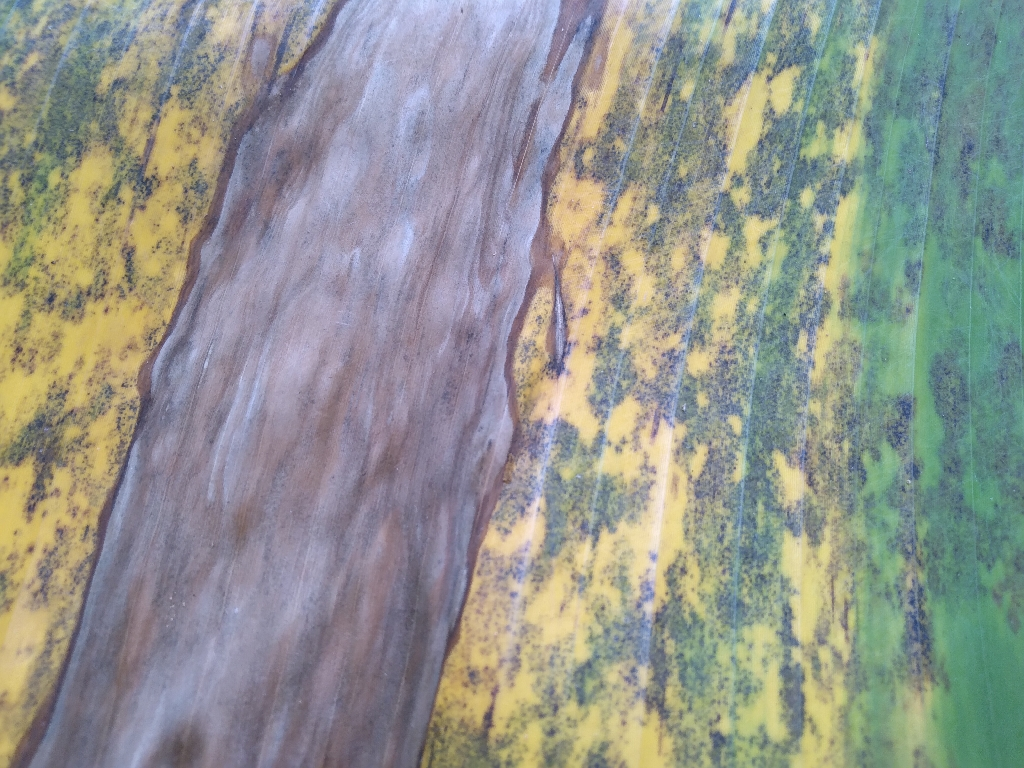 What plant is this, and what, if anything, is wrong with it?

banana, black sigatoka
